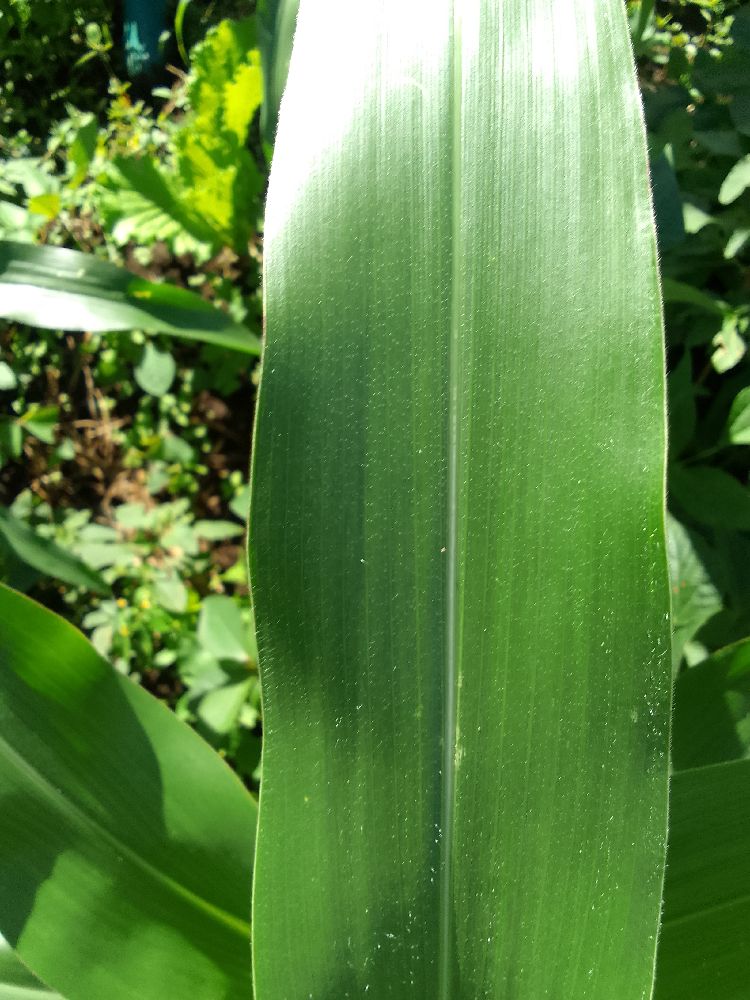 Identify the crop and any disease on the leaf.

maize, healthy
